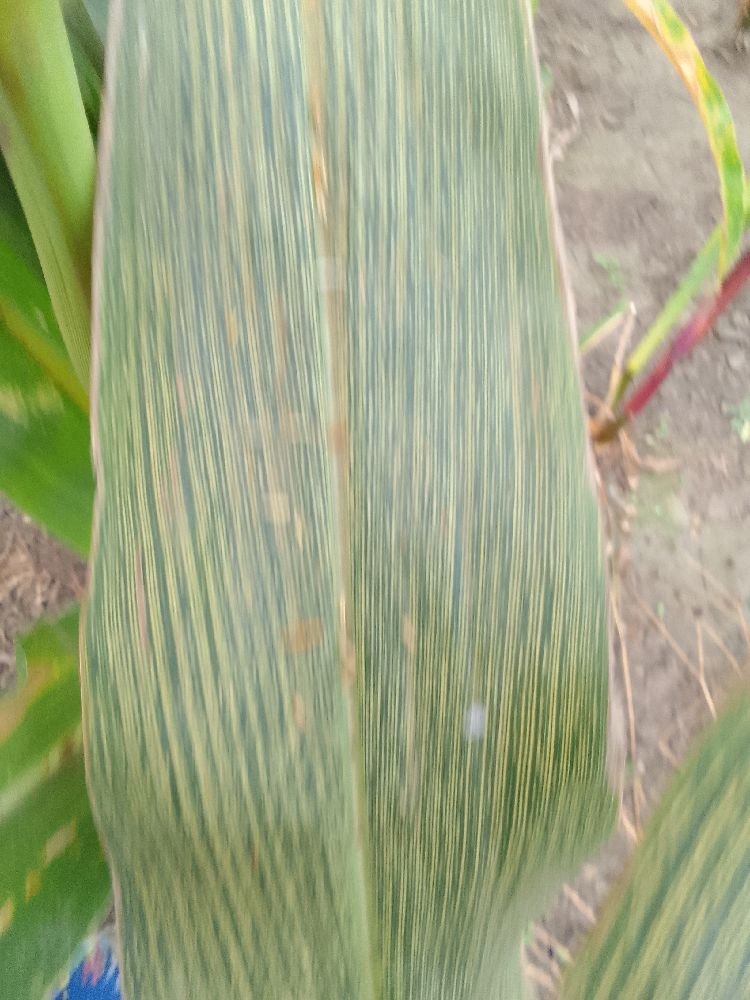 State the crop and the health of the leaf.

maize, maize streak virus
